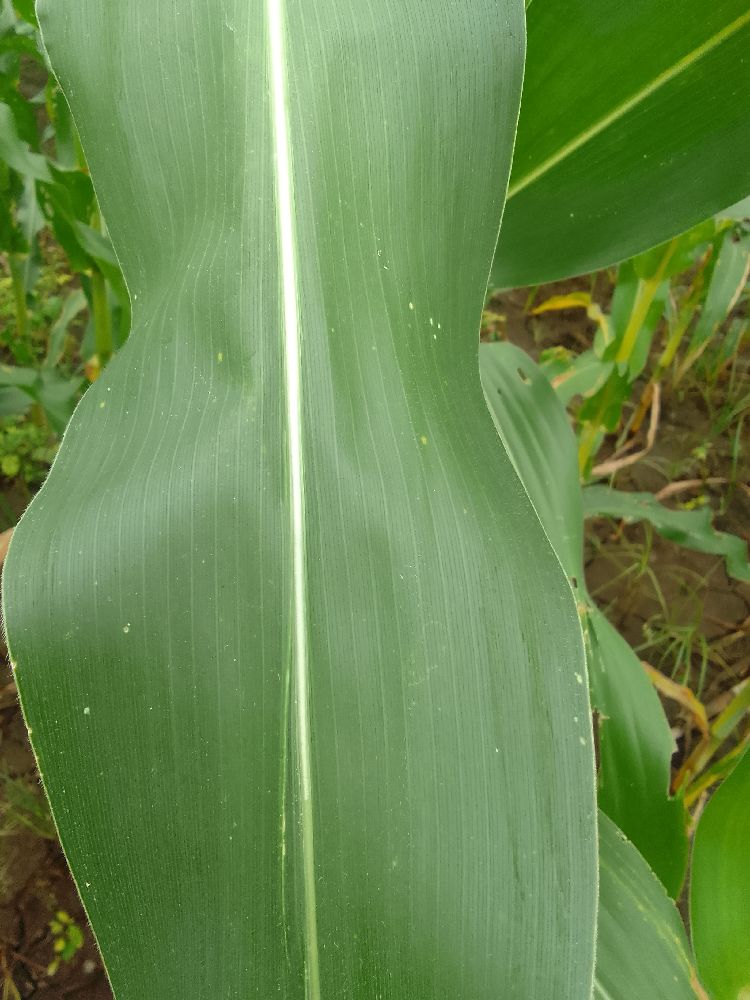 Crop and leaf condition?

maize, healthy
